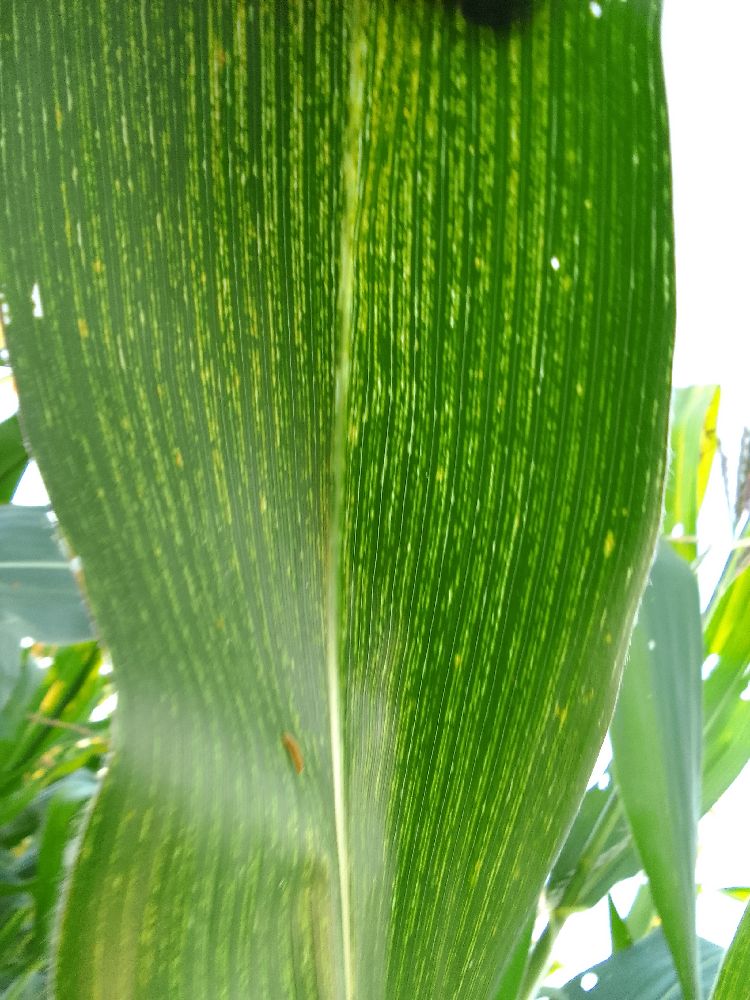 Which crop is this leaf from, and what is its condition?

maize, maize streak virus
